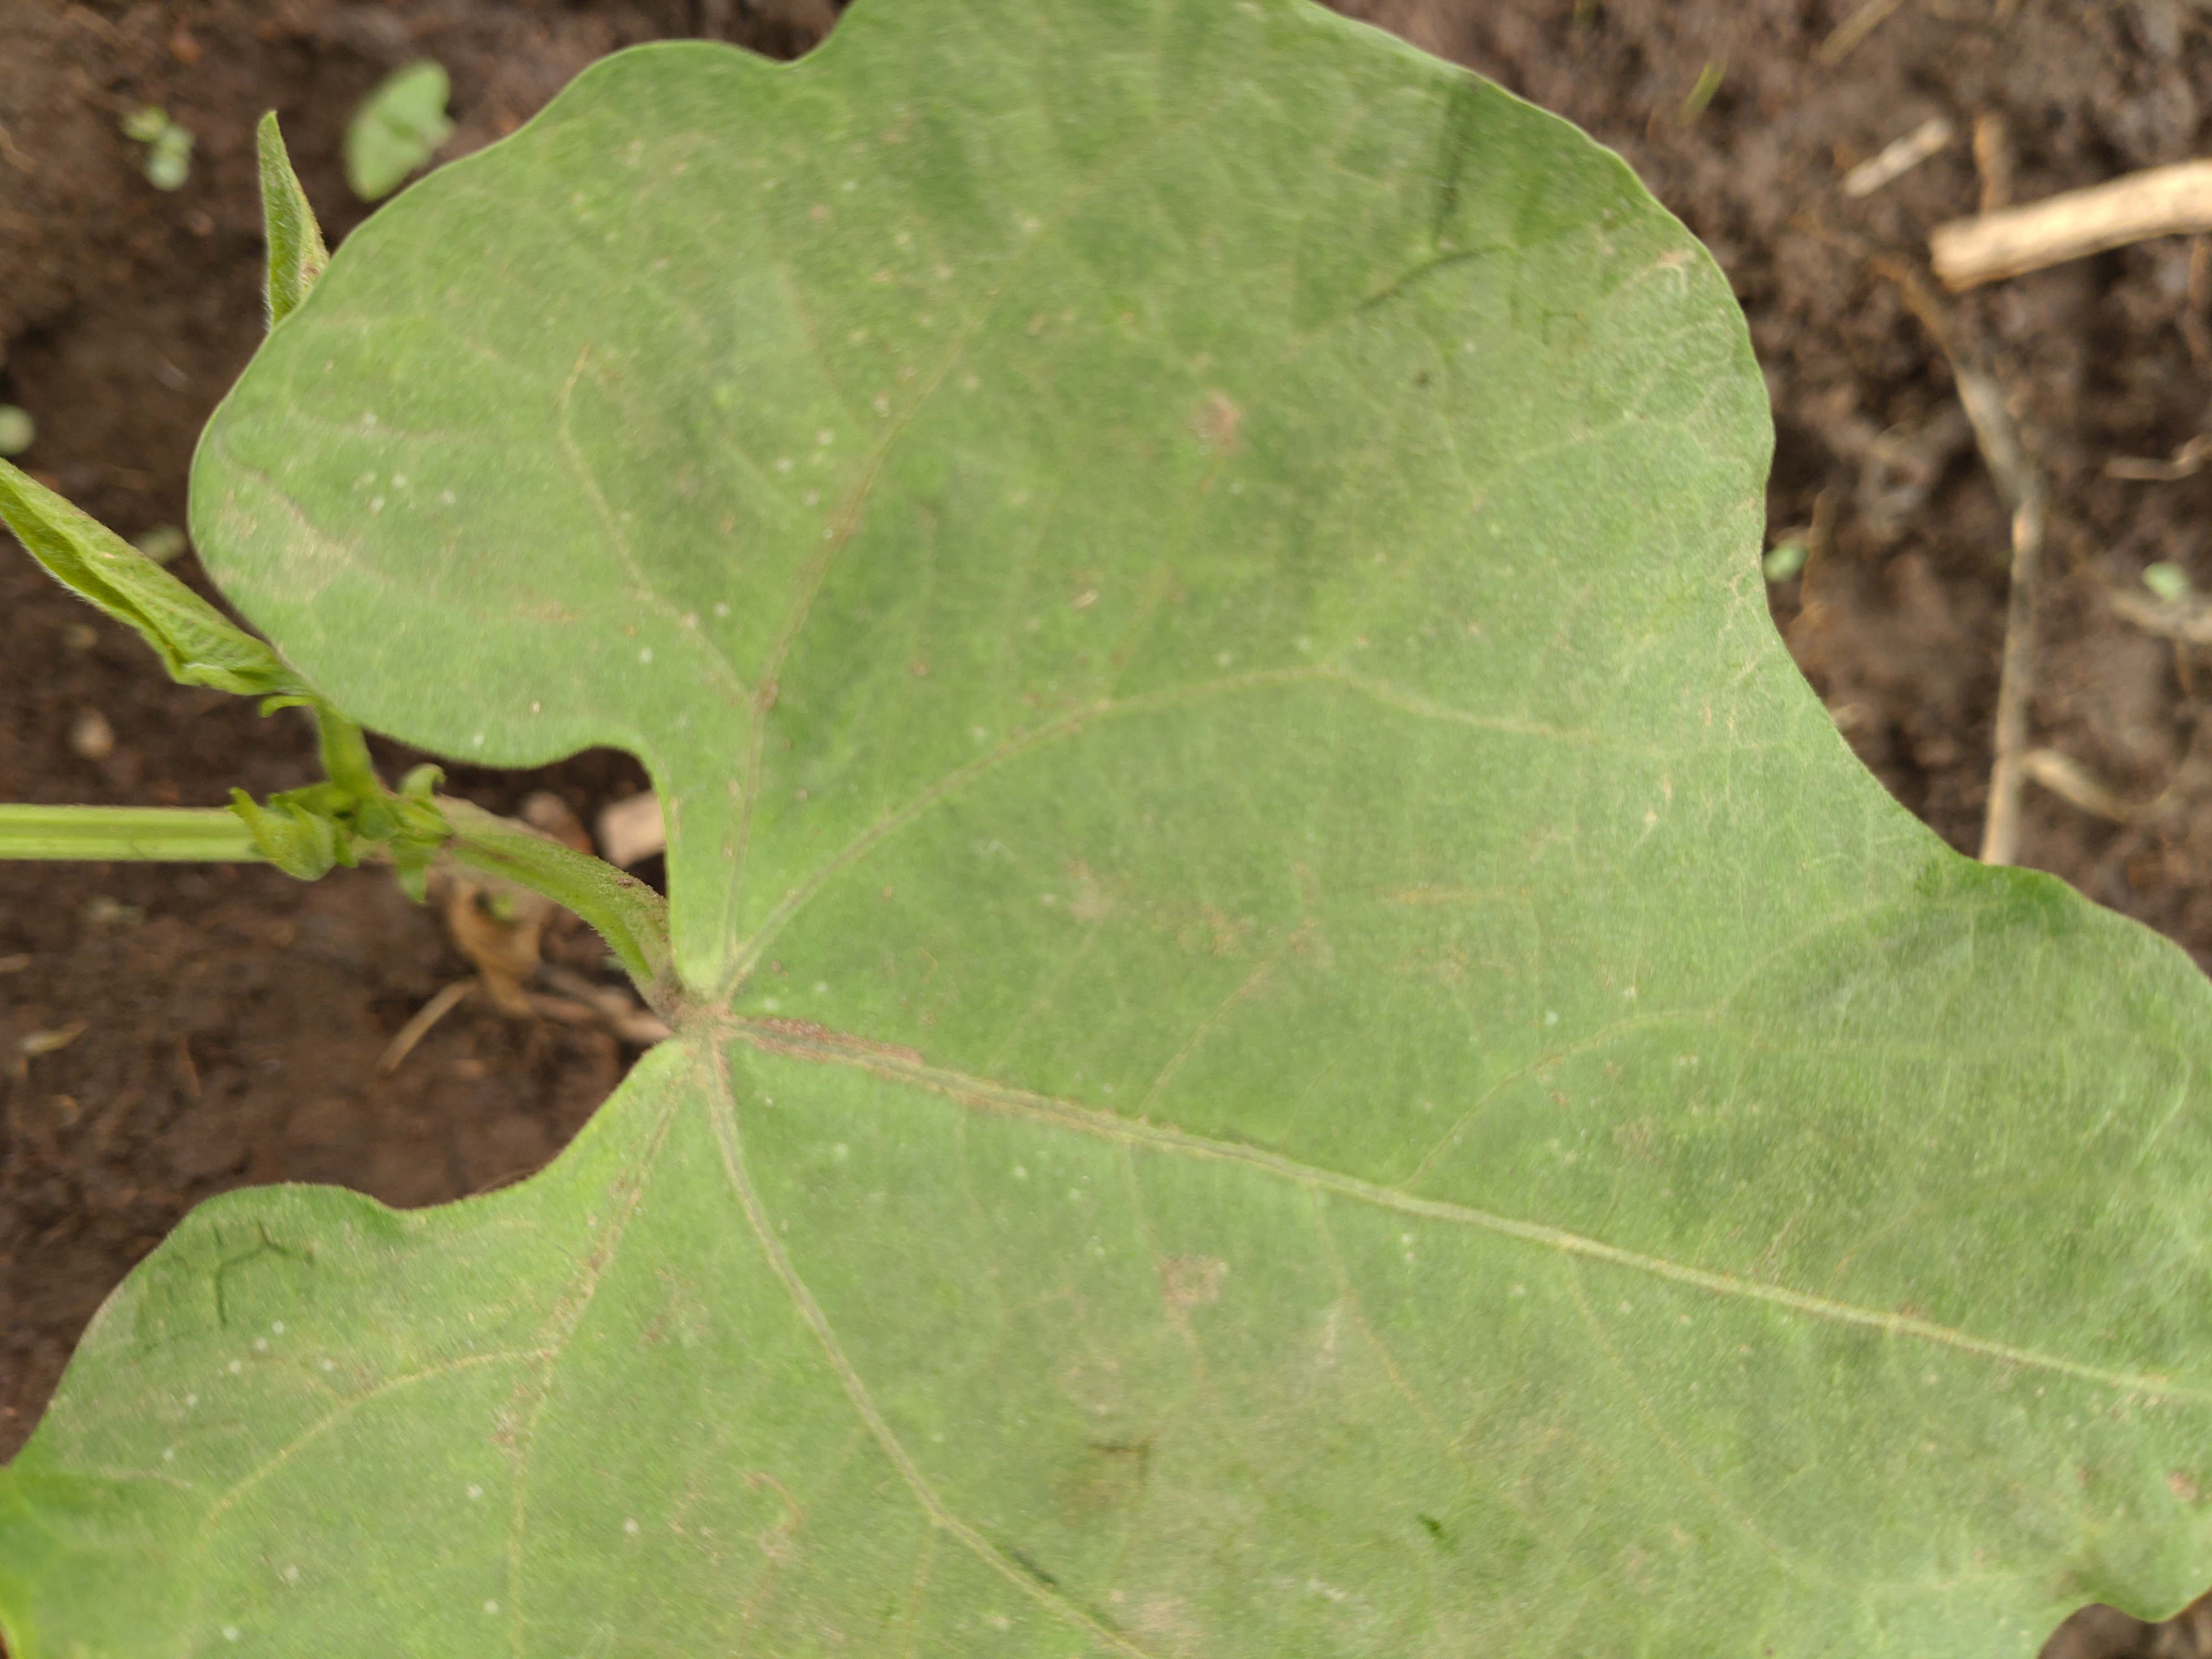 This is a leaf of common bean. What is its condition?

healthy
